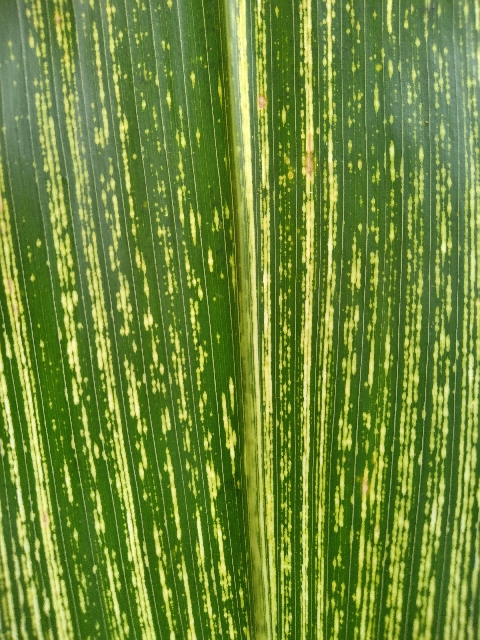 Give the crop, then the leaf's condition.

maize, maize streak virus
